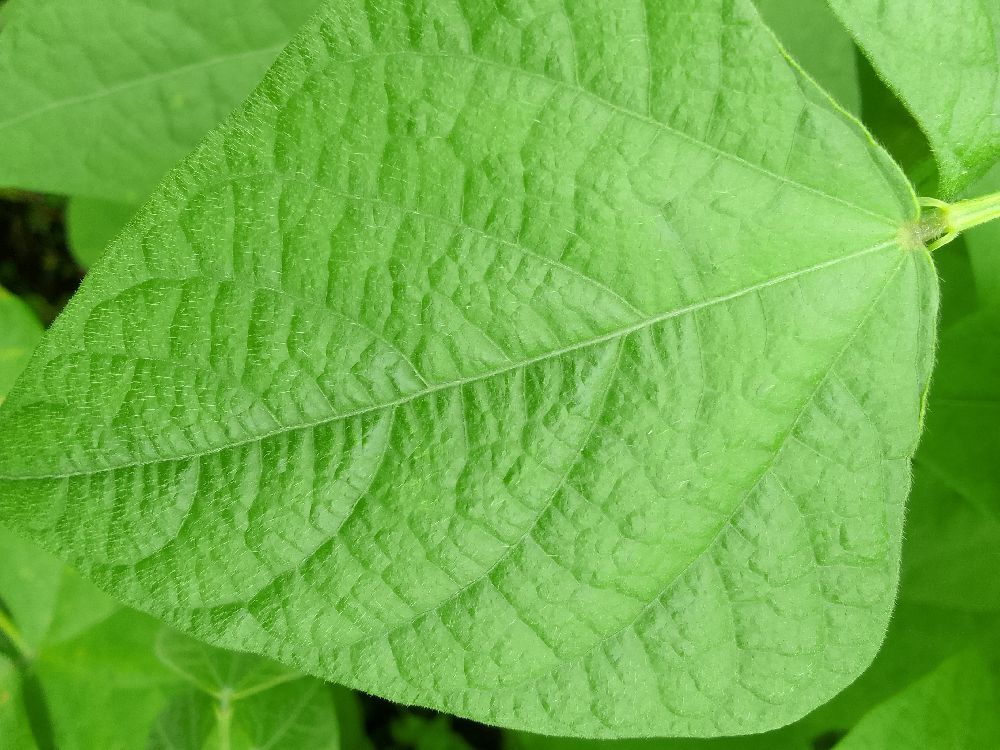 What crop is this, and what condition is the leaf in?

common bean, healthy
